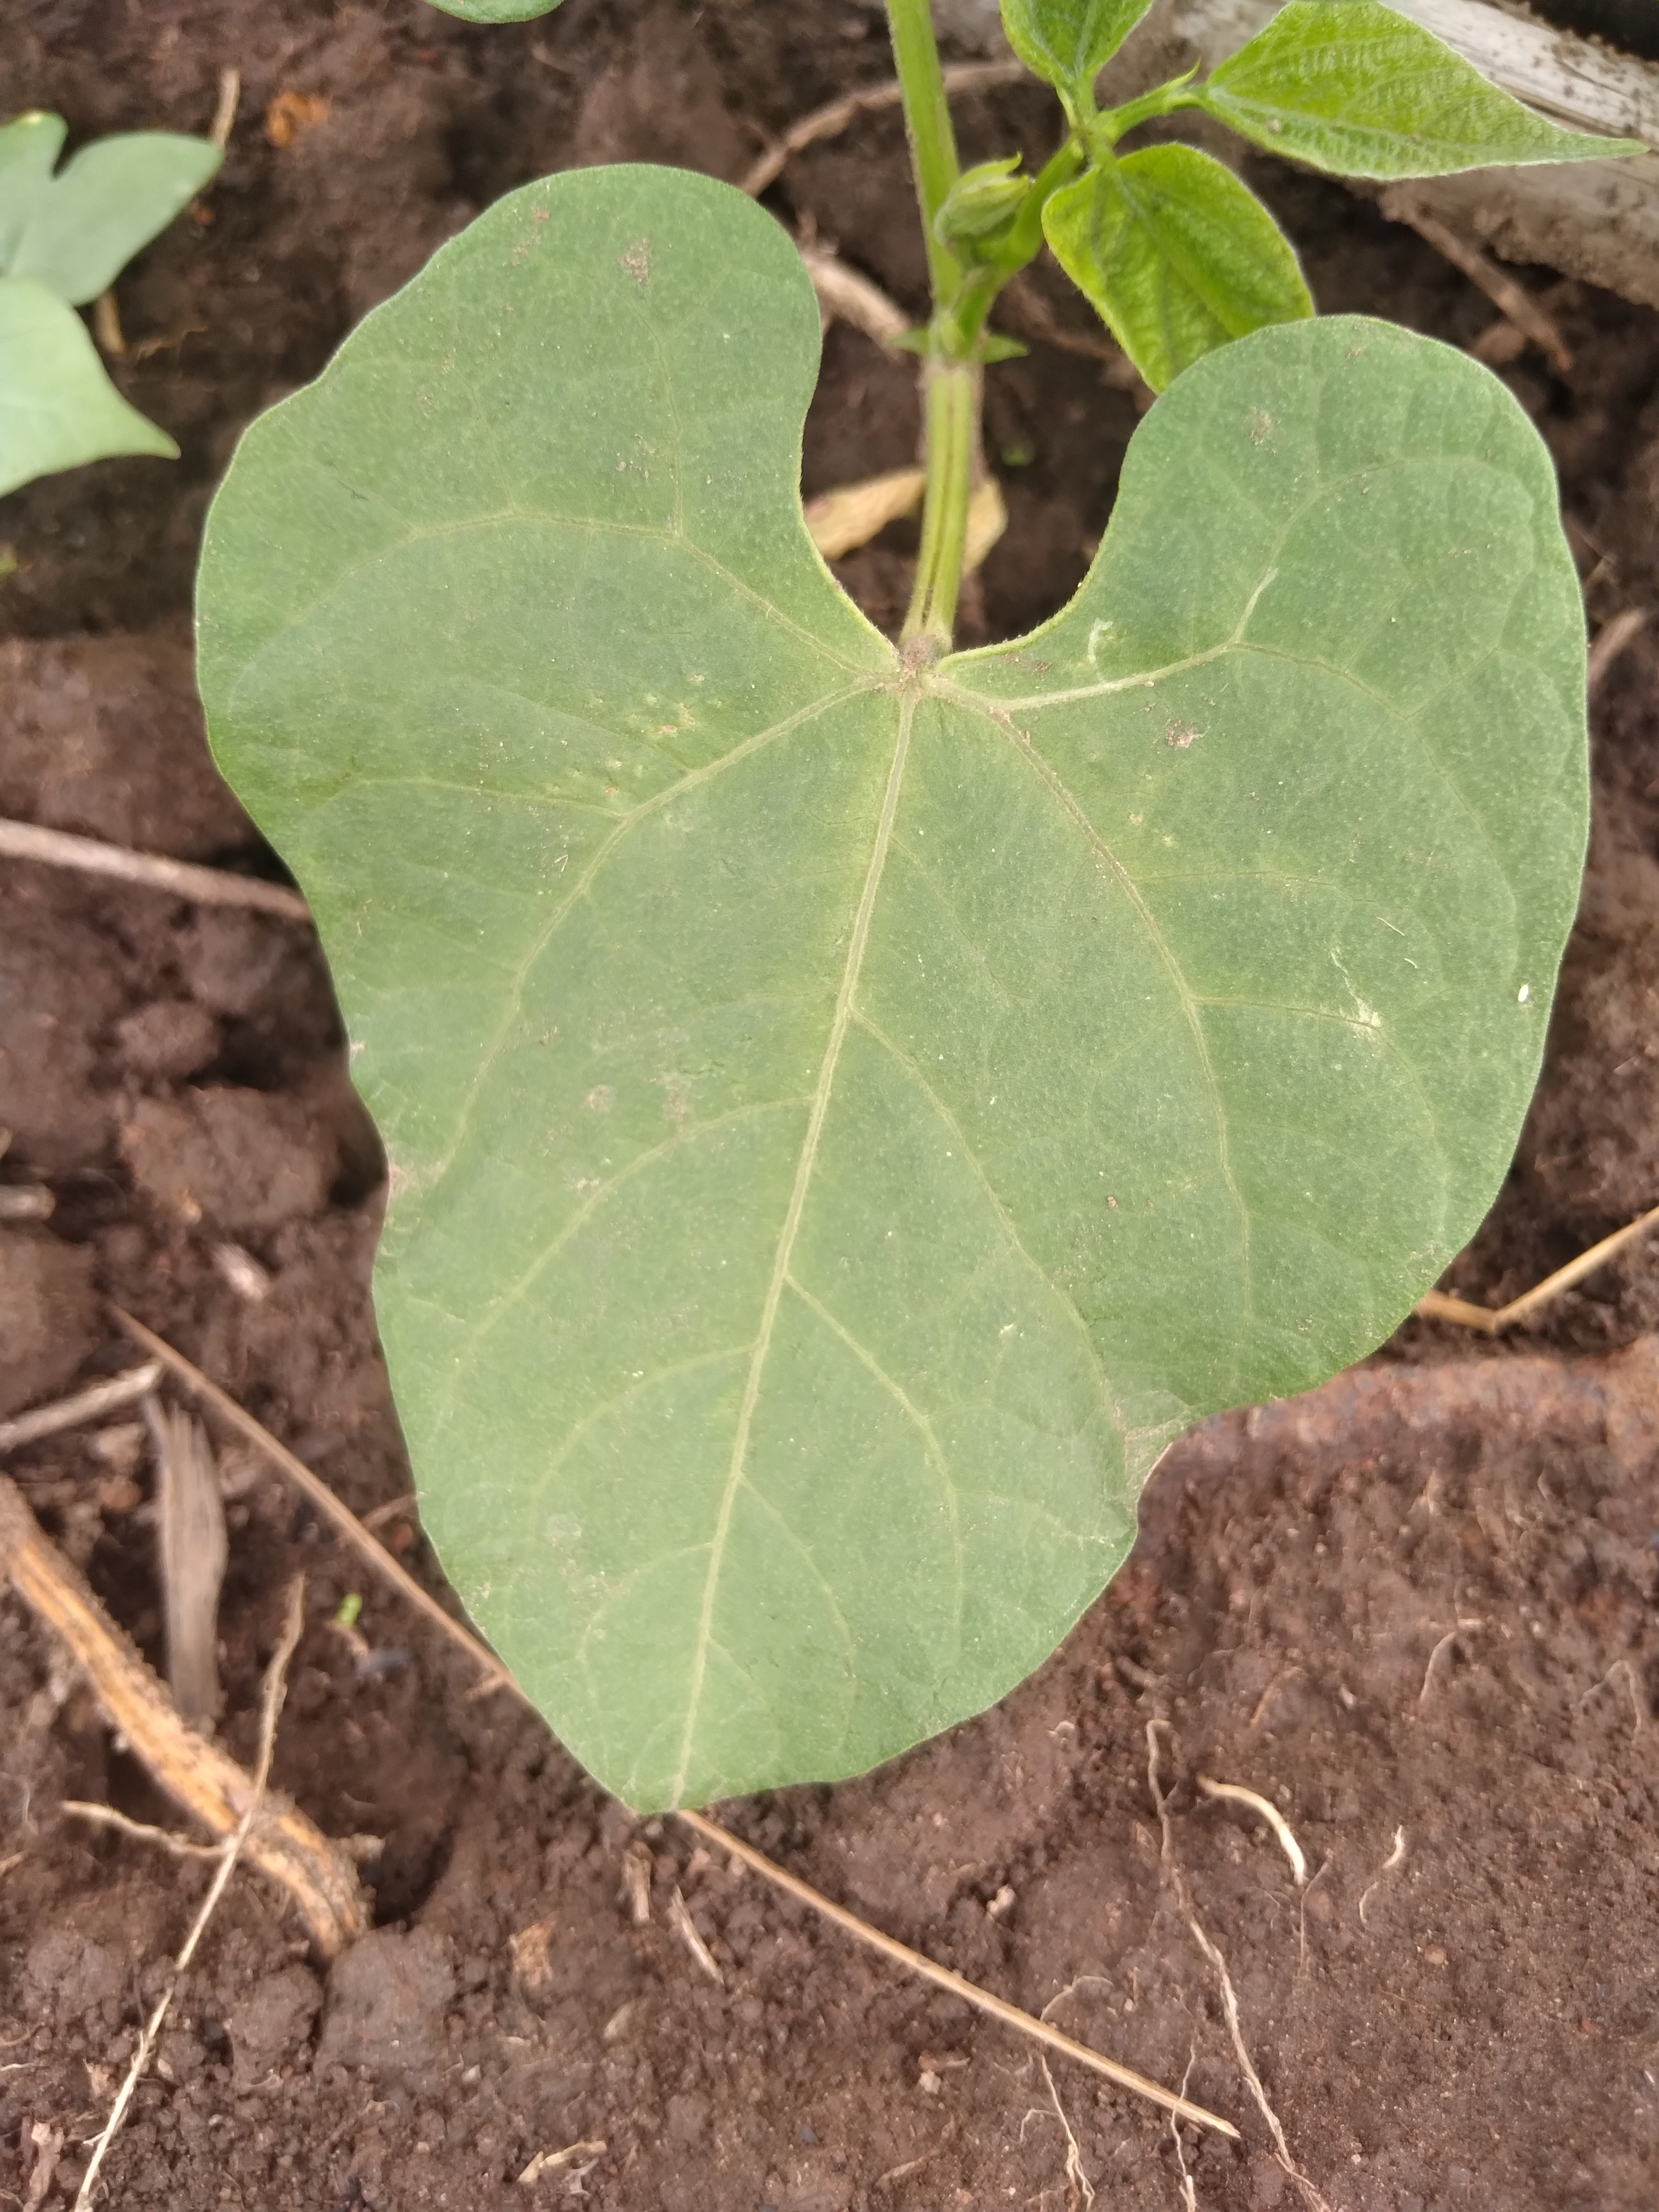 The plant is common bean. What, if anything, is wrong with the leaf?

healthy
